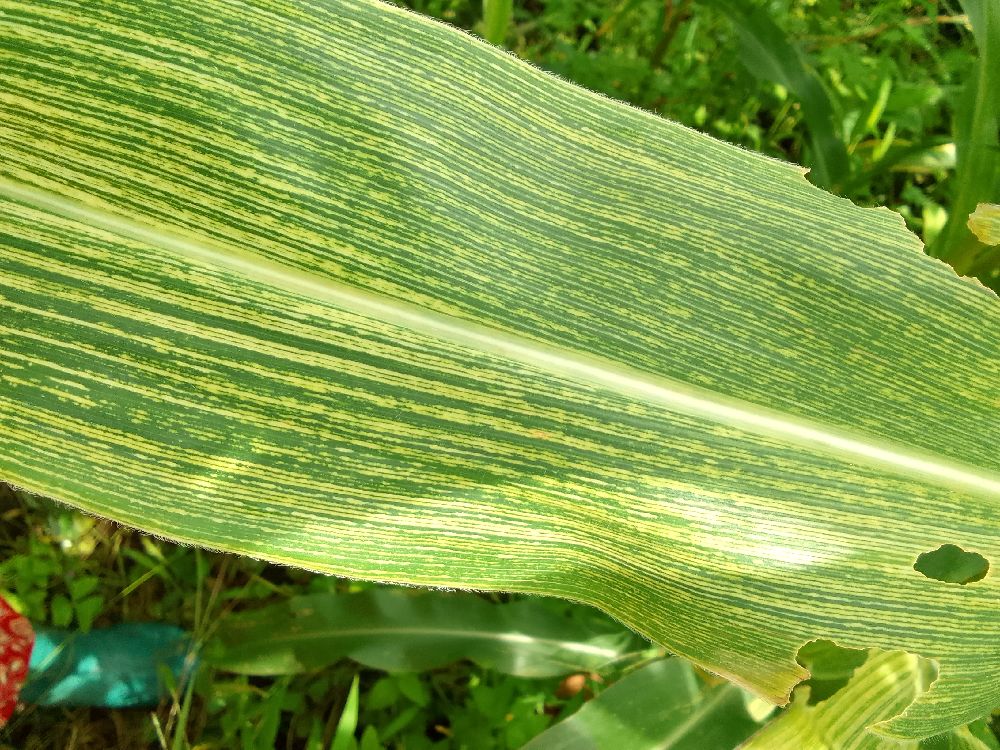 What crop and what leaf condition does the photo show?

maize, maize streak virus
